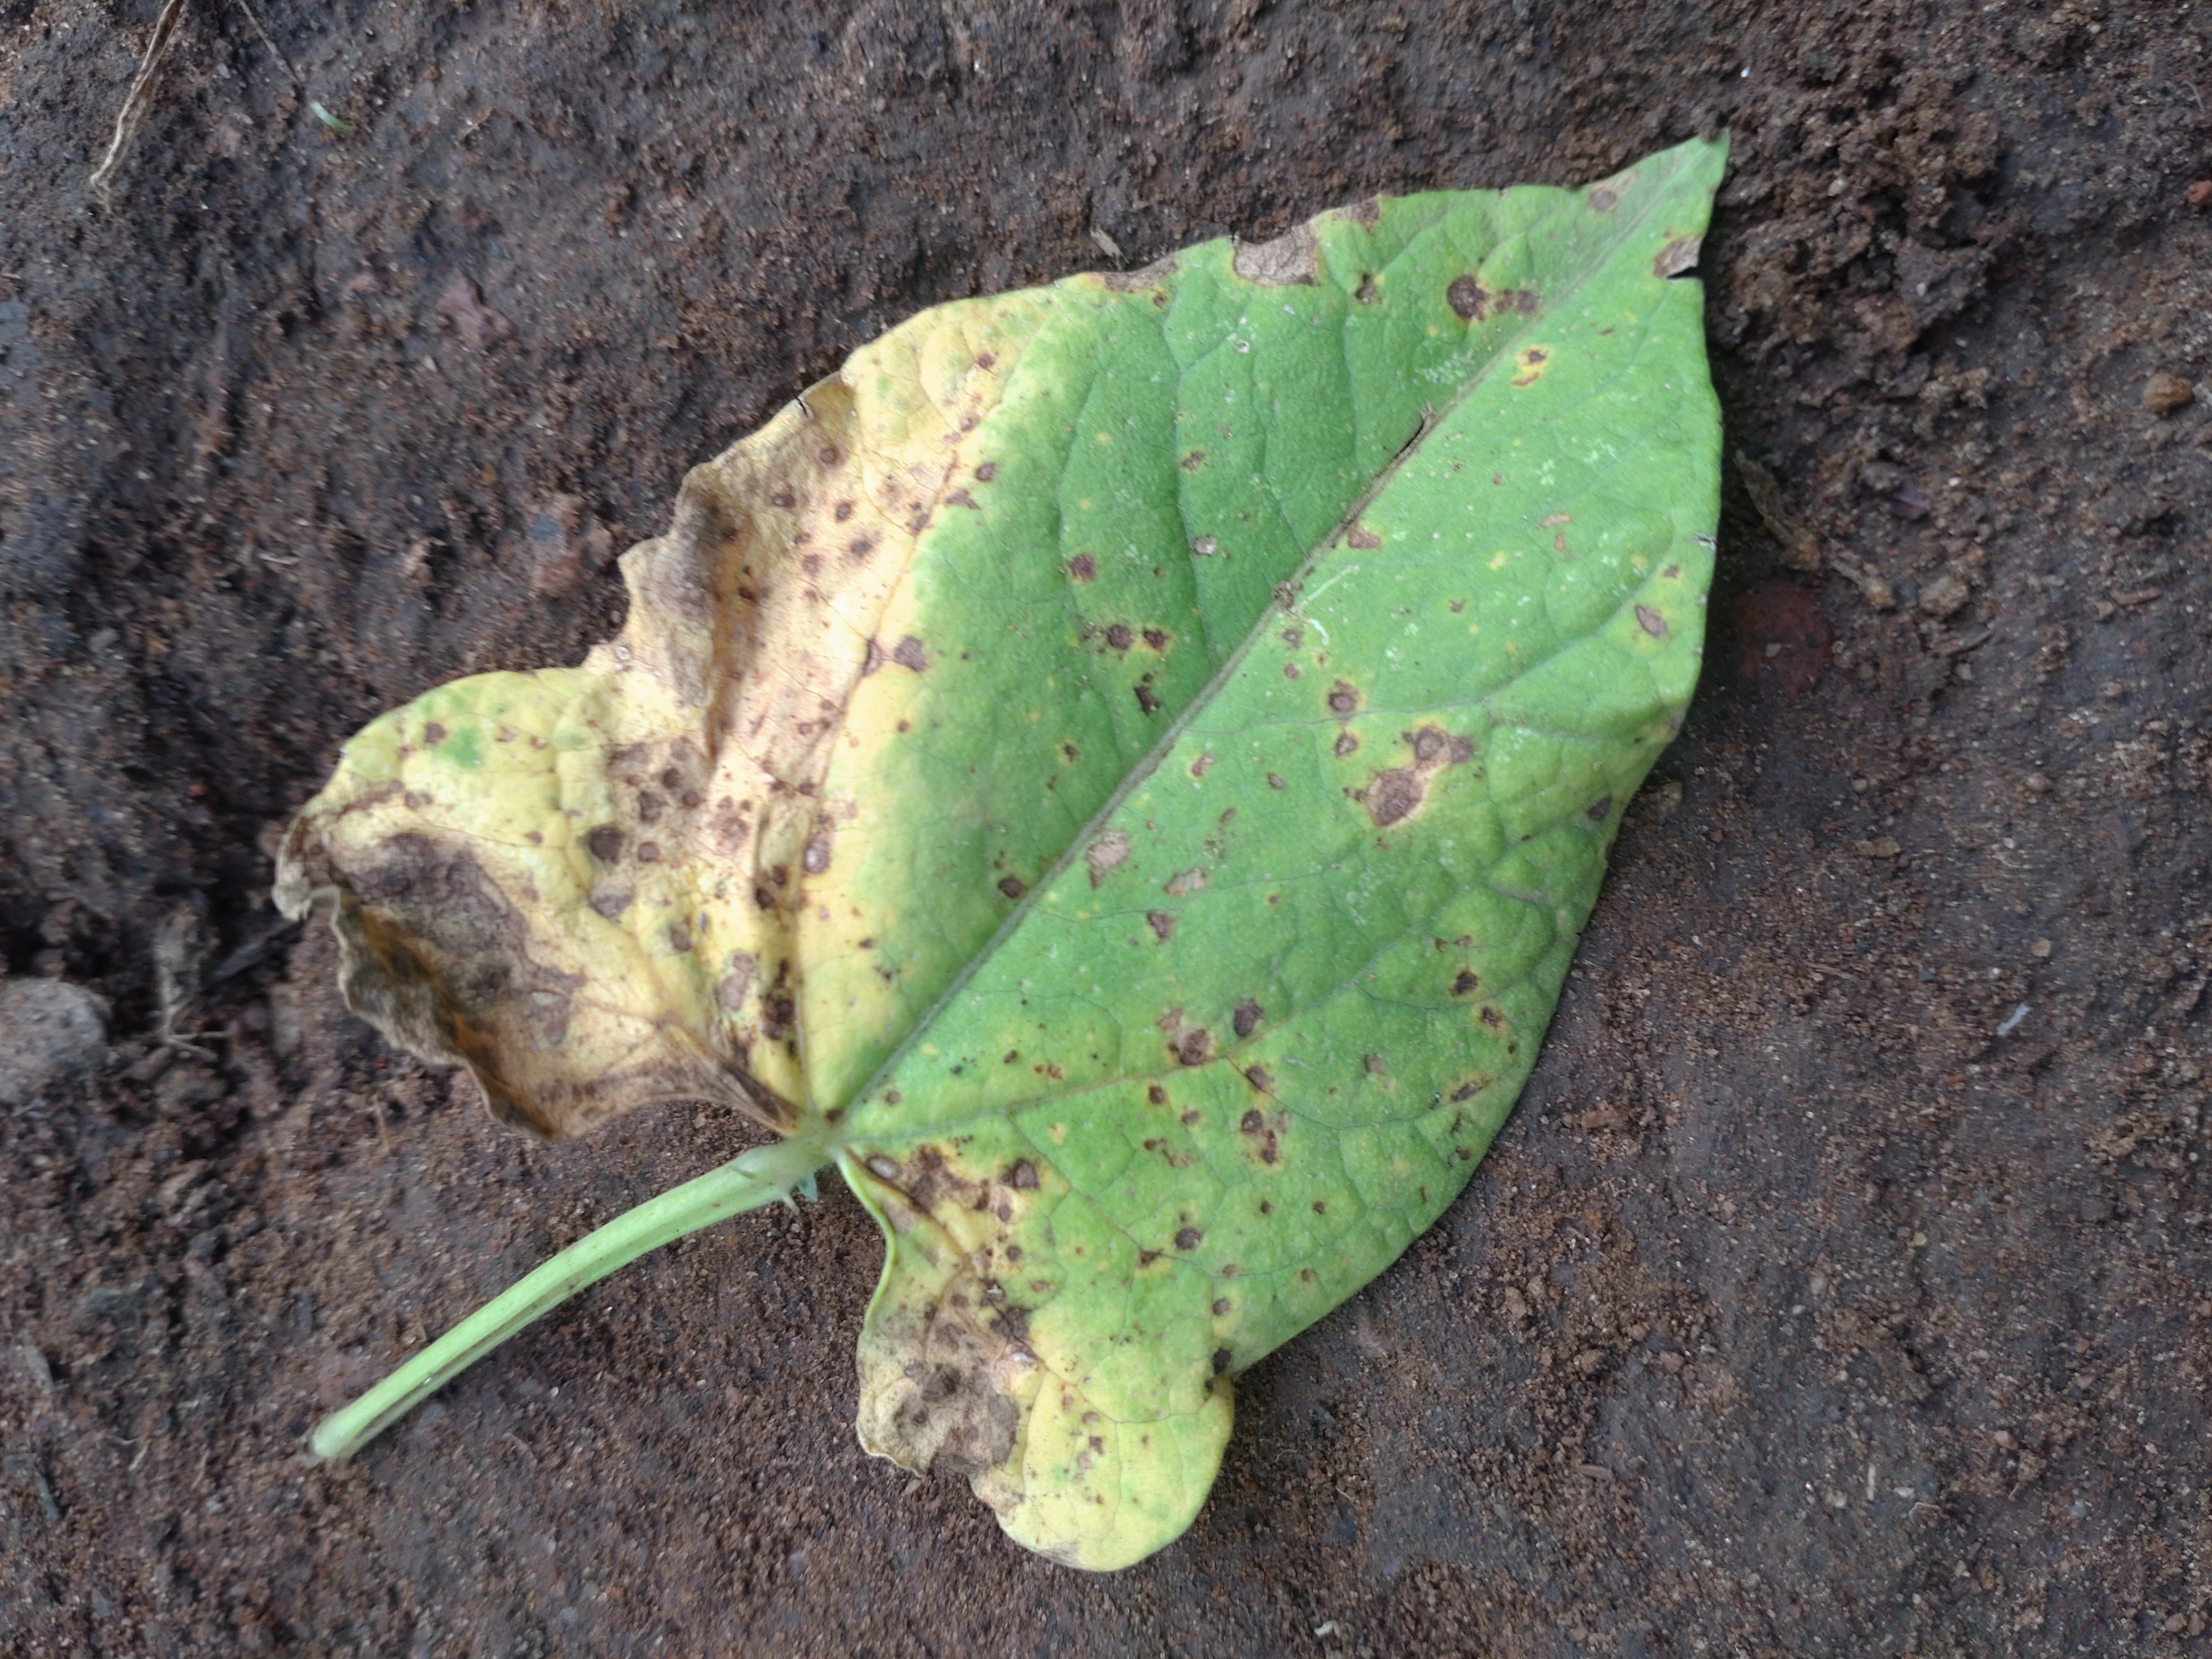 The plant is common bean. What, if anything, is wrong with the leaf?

rust
